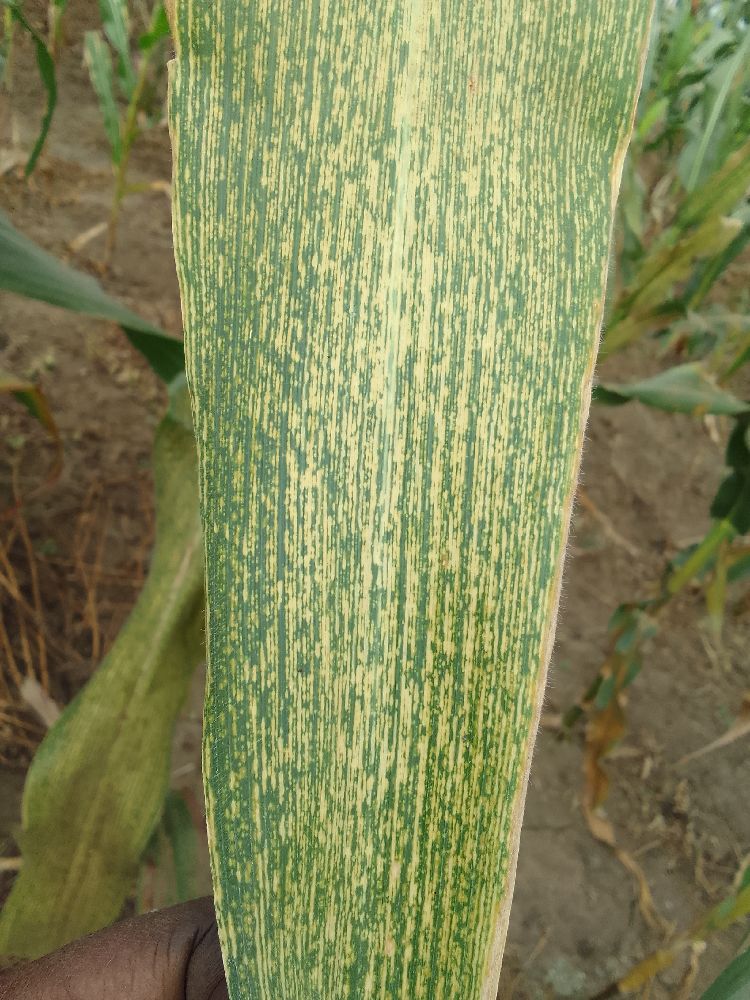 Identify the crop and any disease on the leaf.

maize, maize streak virus
